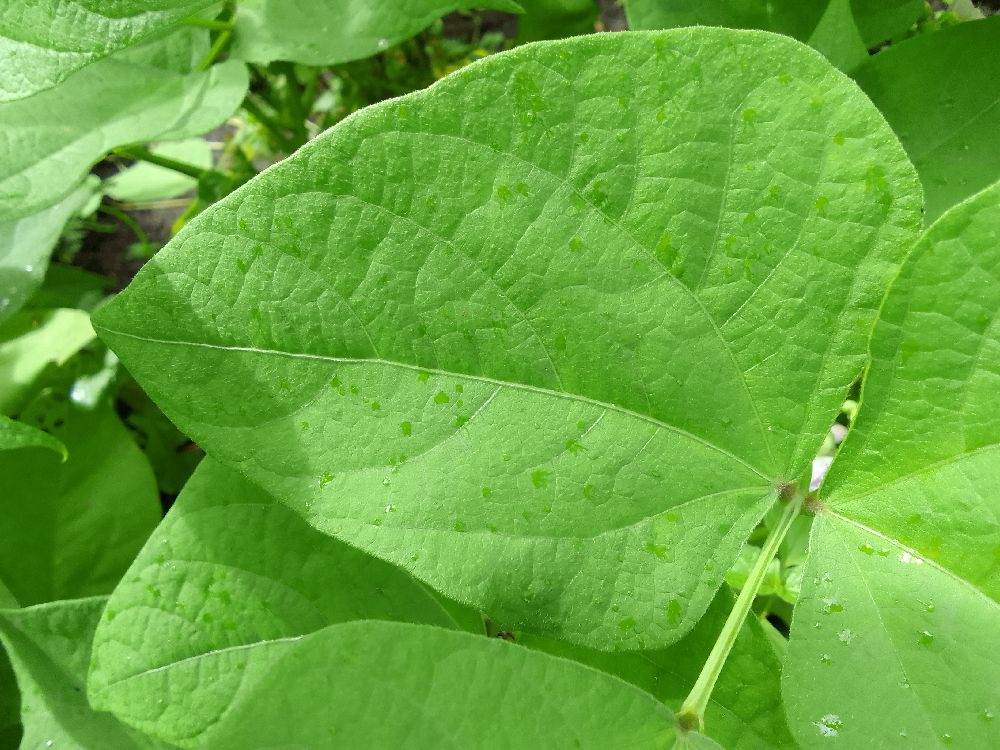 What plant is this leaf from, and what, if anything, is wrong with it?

common bean, healthy
